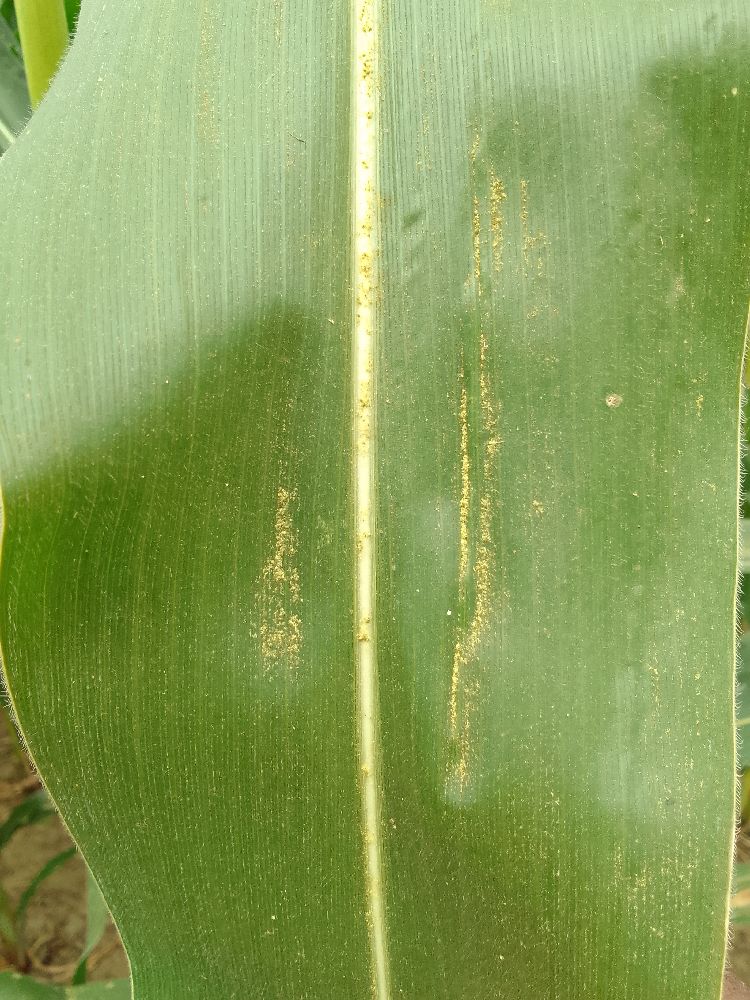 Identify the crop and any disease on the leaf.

maize, healthy
